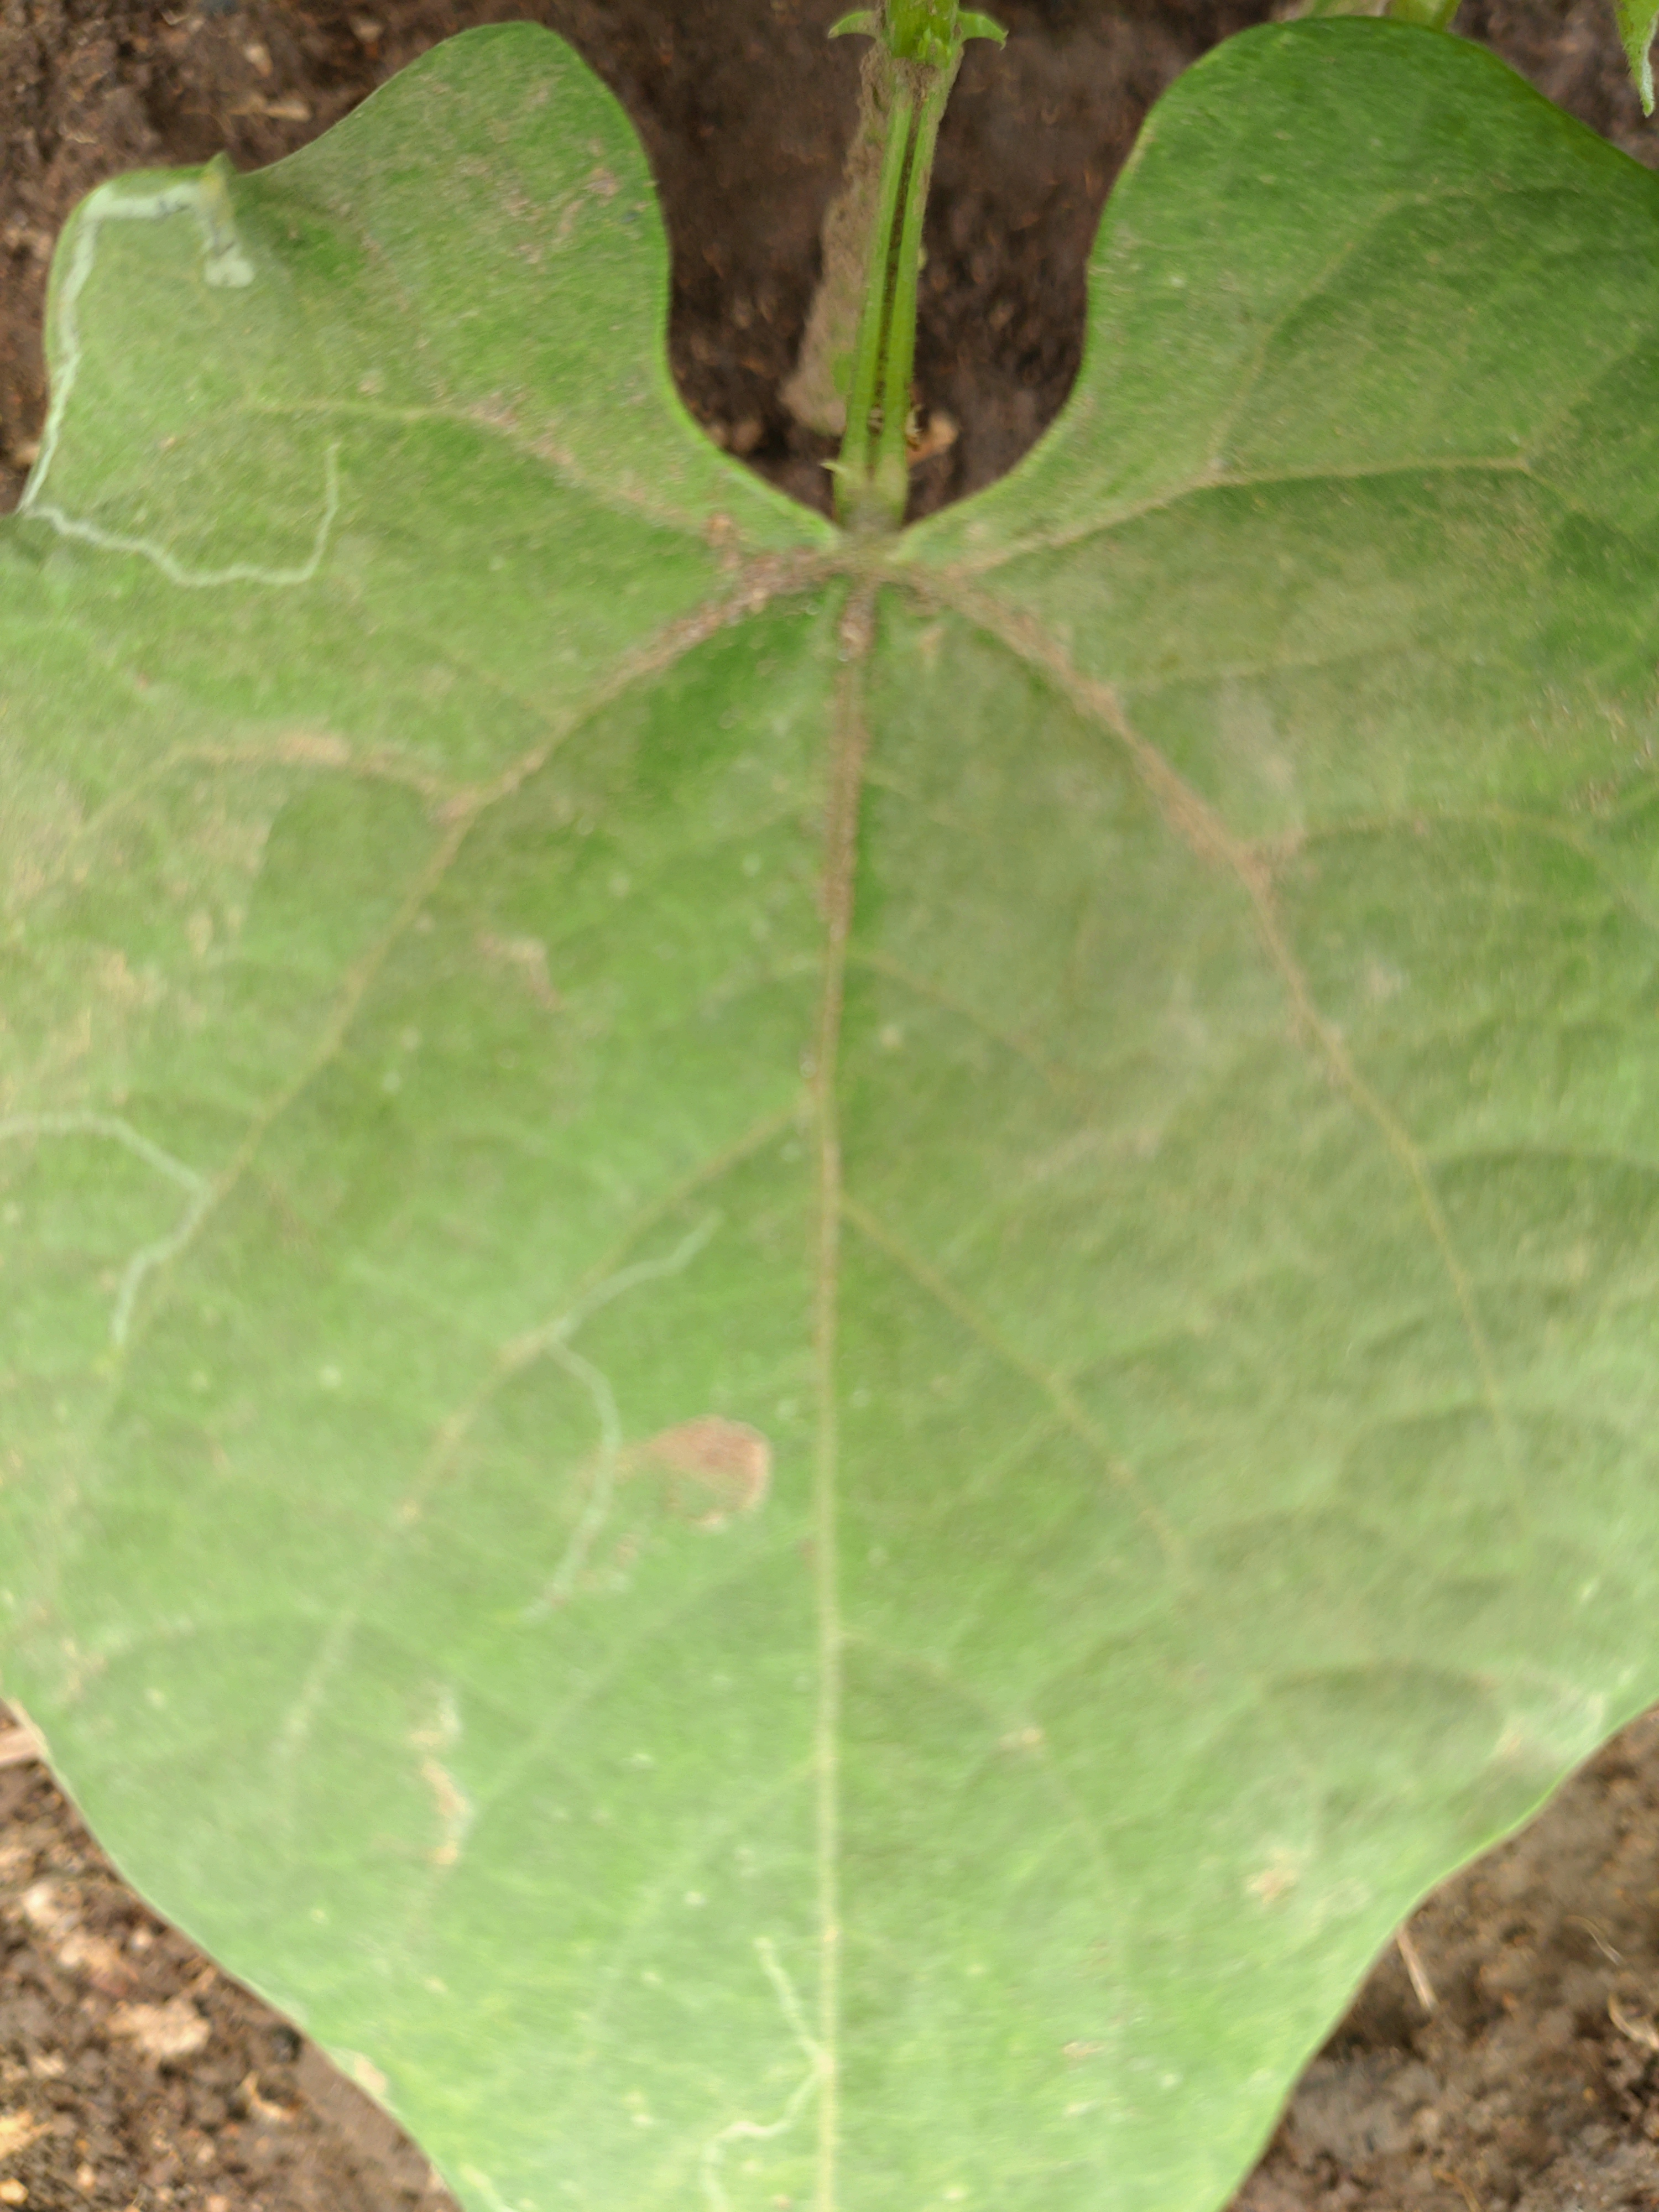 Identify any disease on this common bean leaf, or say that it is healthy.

healthy
